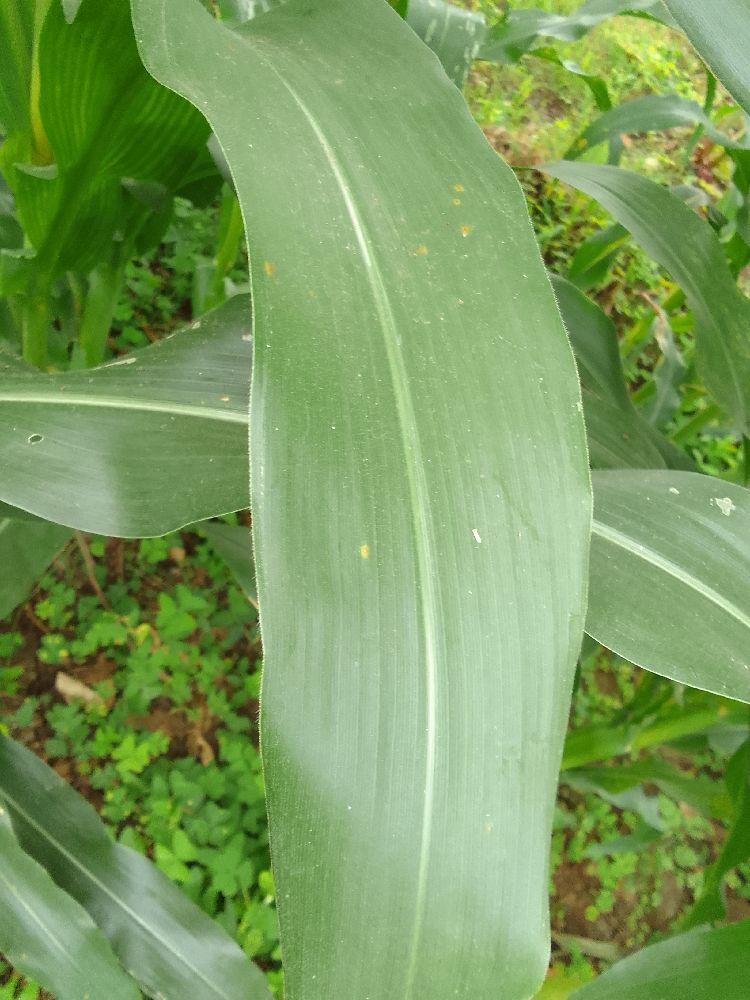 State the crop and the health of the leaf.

maize, healthy
